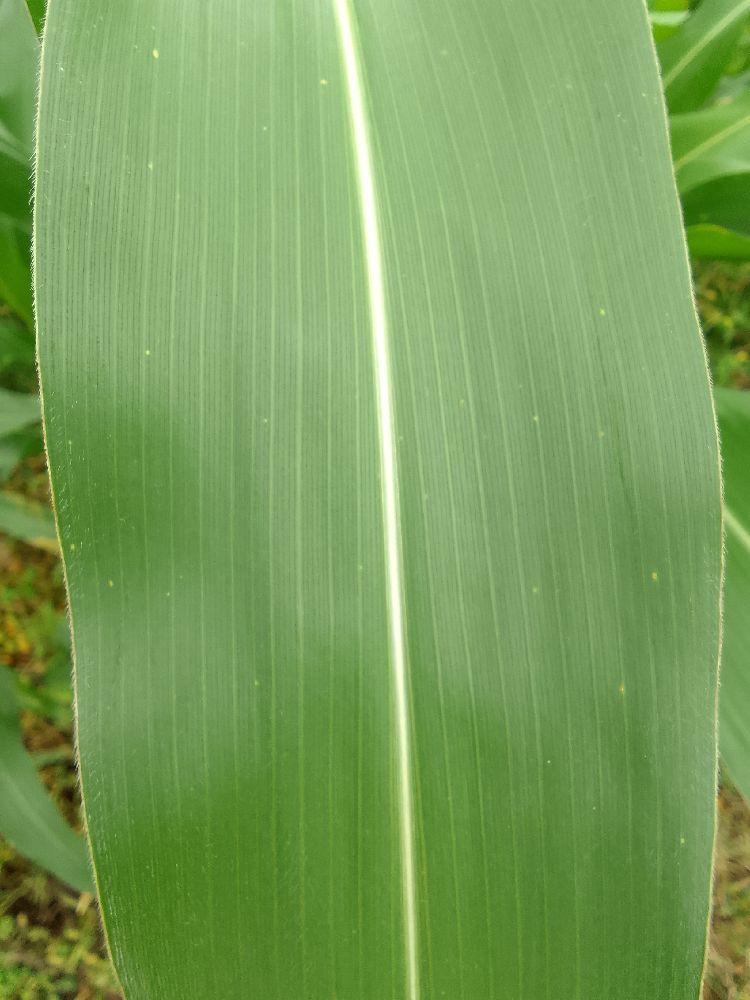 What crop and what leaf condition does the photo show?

maize, healthy
